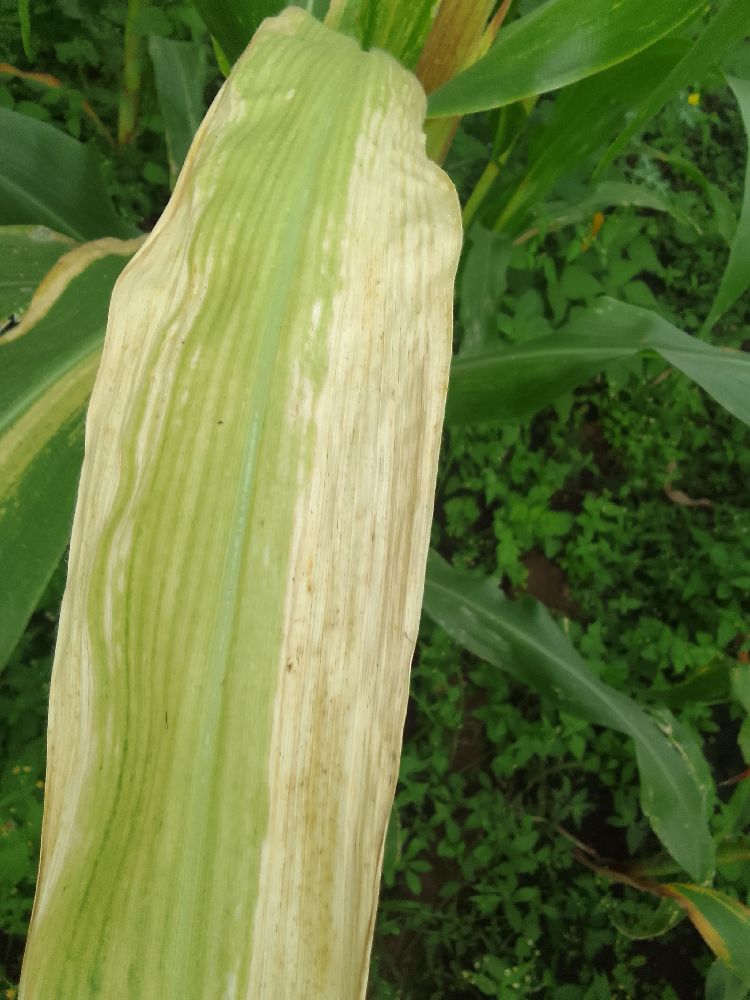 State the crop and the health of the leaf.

maize, maize lethal necrosis
